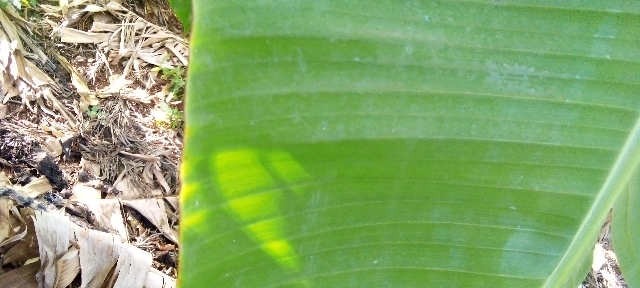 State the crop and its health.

banana, healthy
